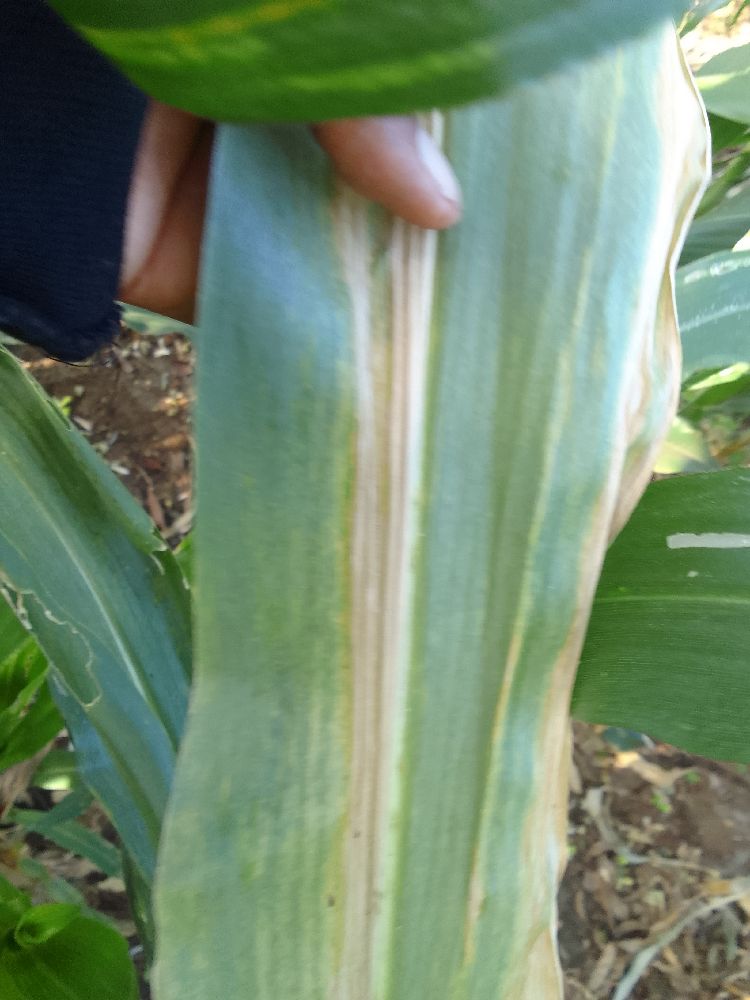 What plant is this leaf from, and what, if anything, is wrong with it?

maize, maize lethal necrosis
